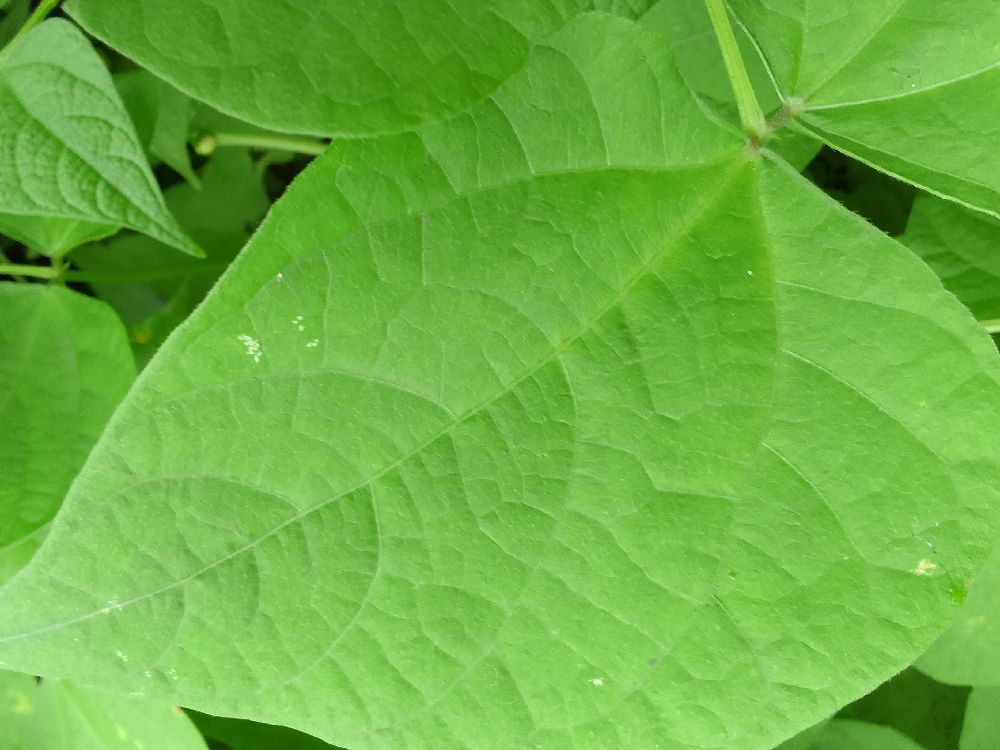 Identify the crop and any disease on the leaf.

maize, healthy
